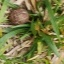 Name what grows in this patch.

grass
